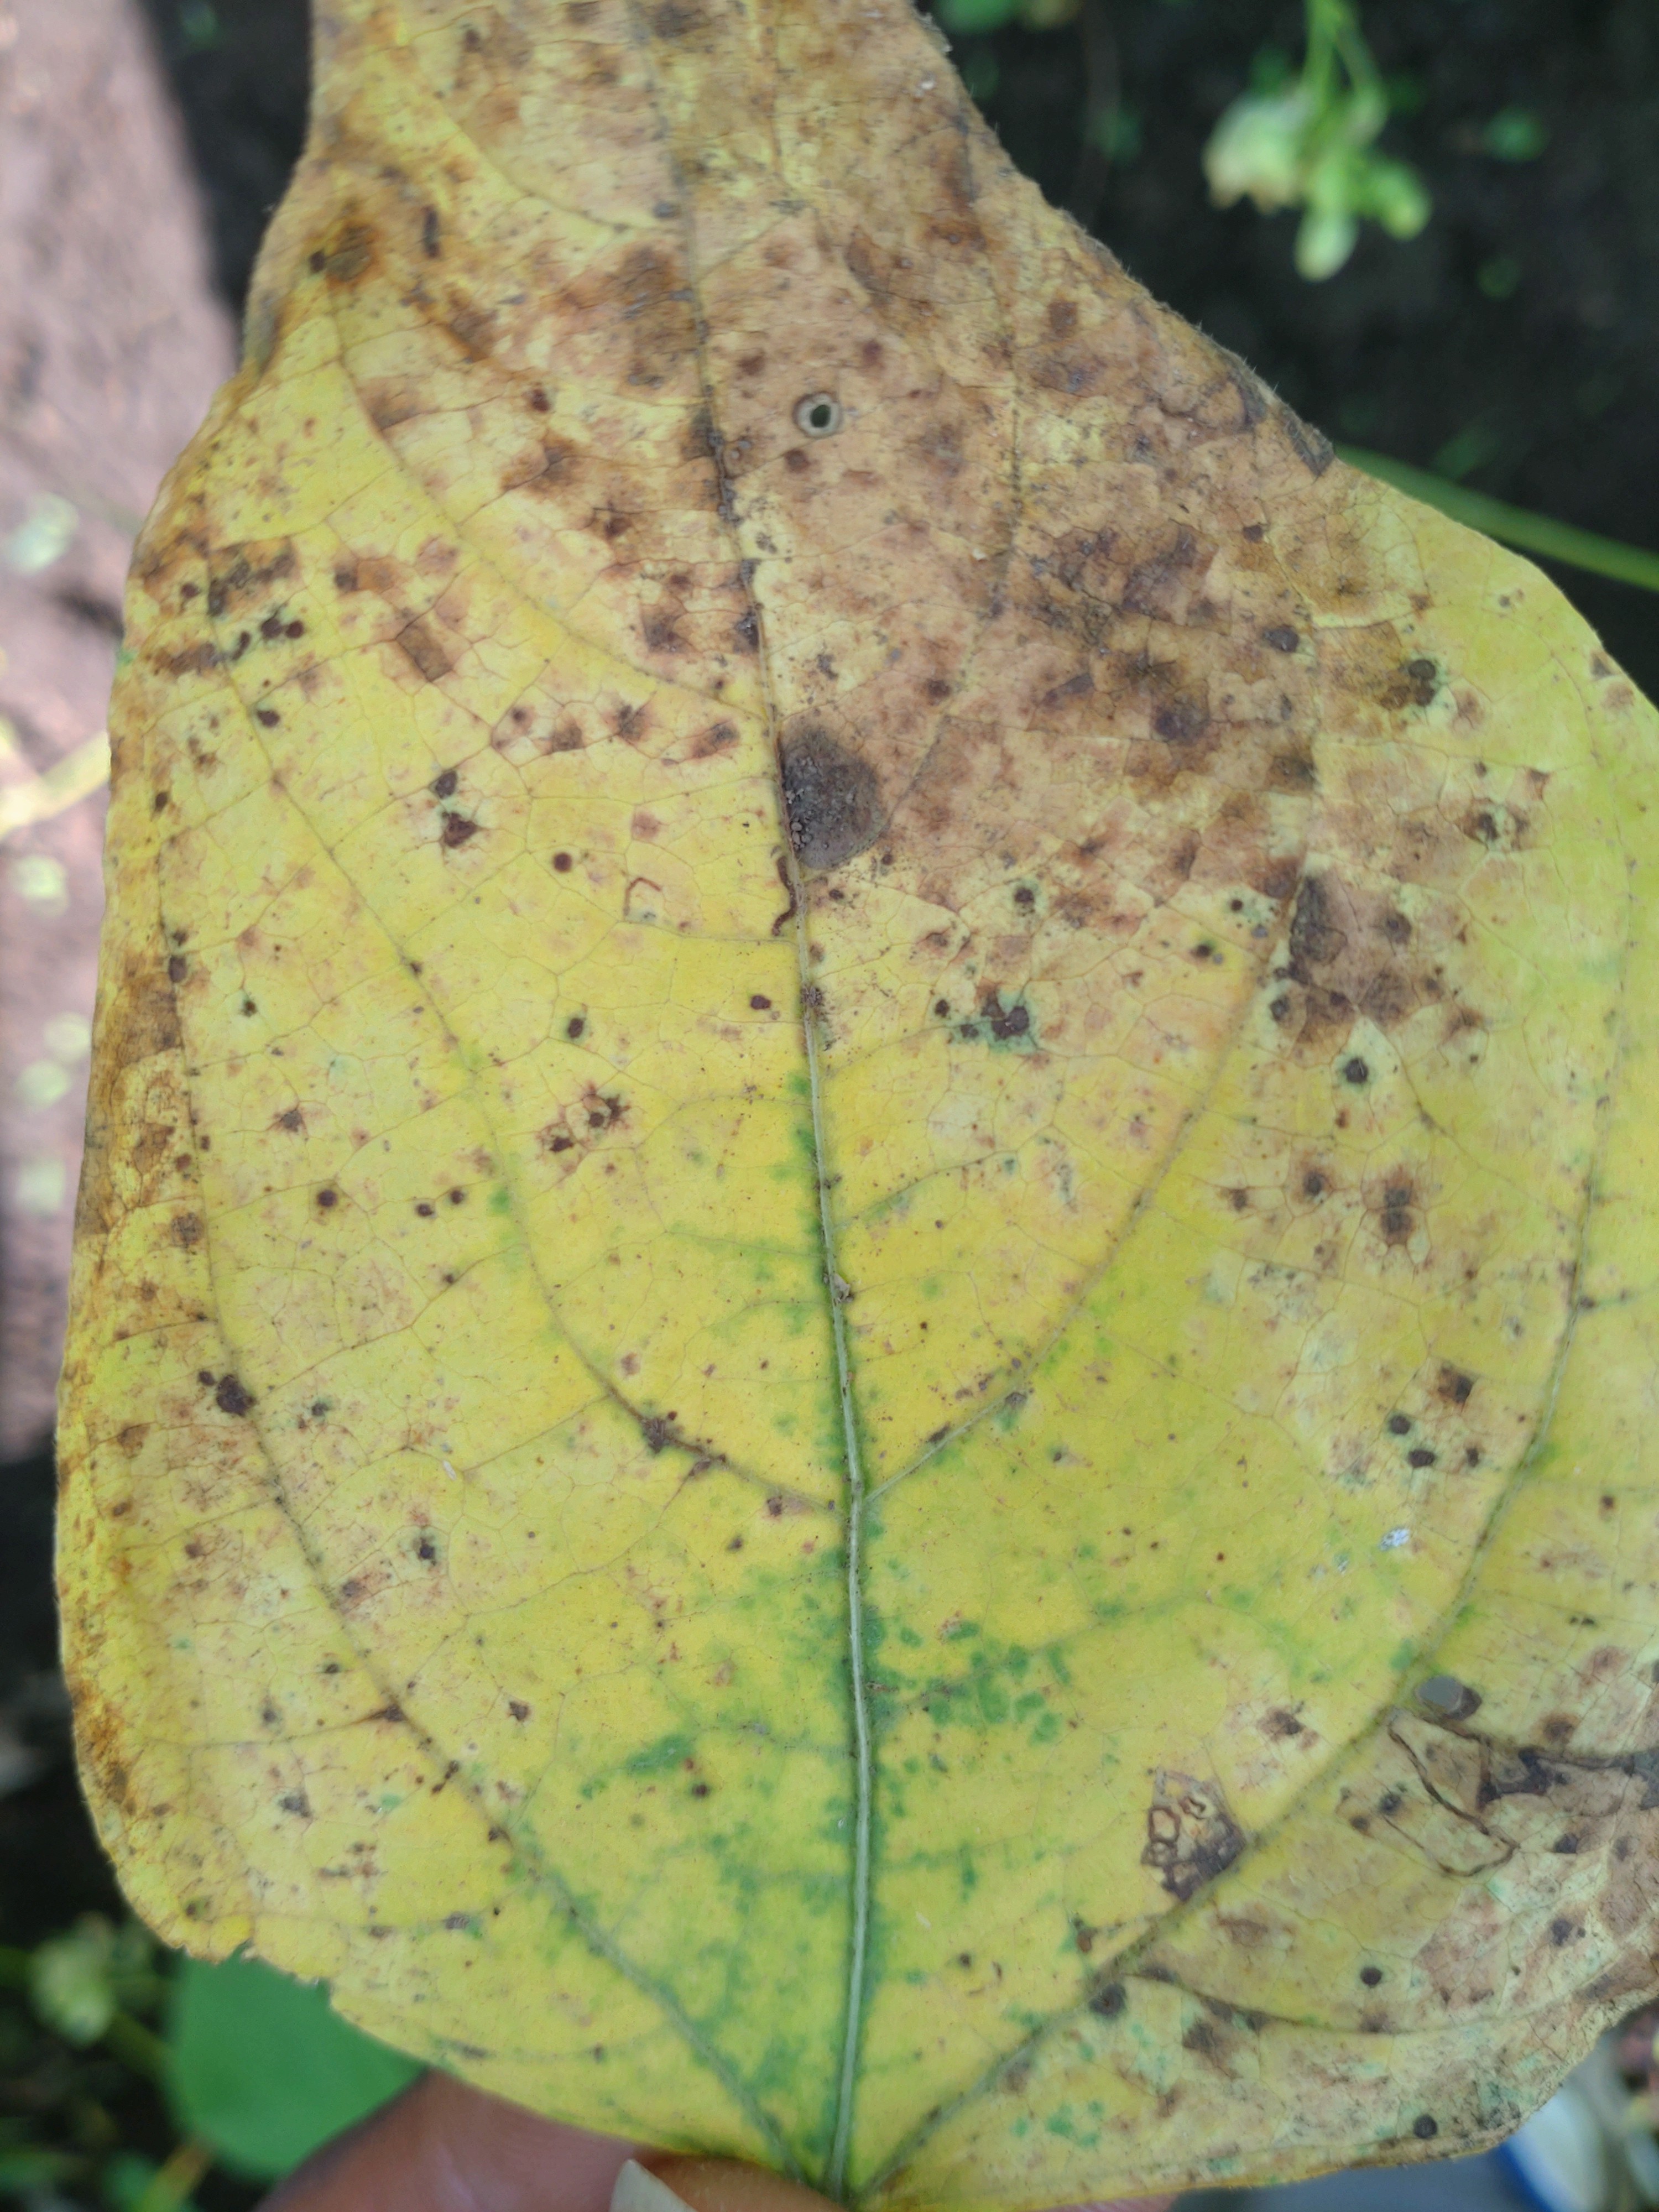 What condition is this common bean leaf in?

anthracnose
